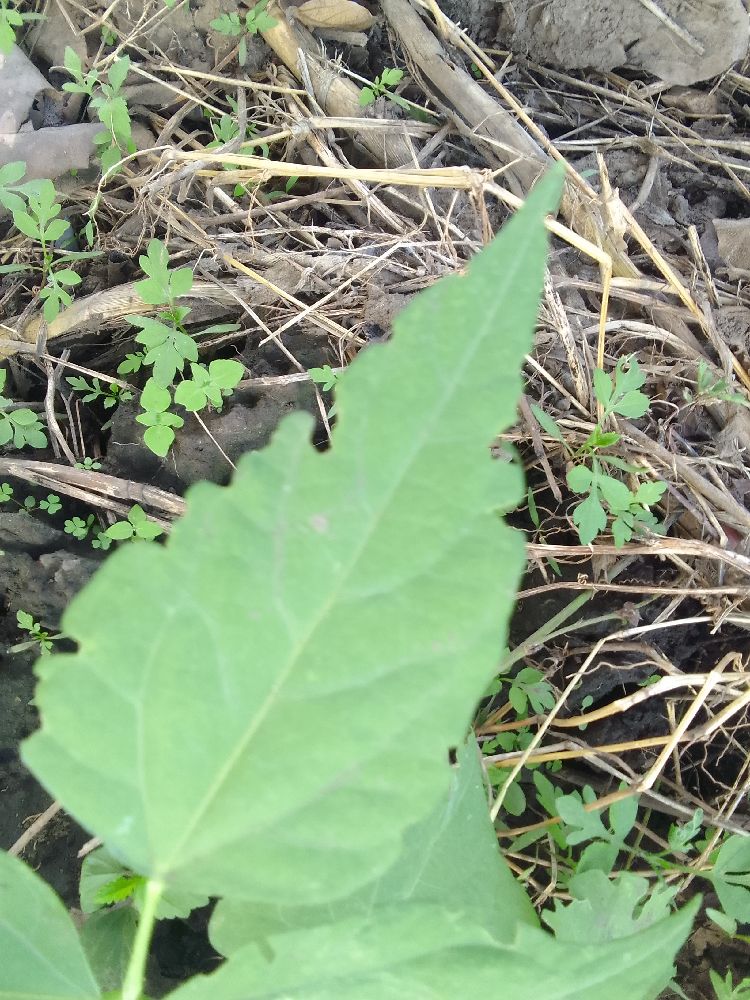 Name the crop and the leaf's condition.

common bean, healthy
